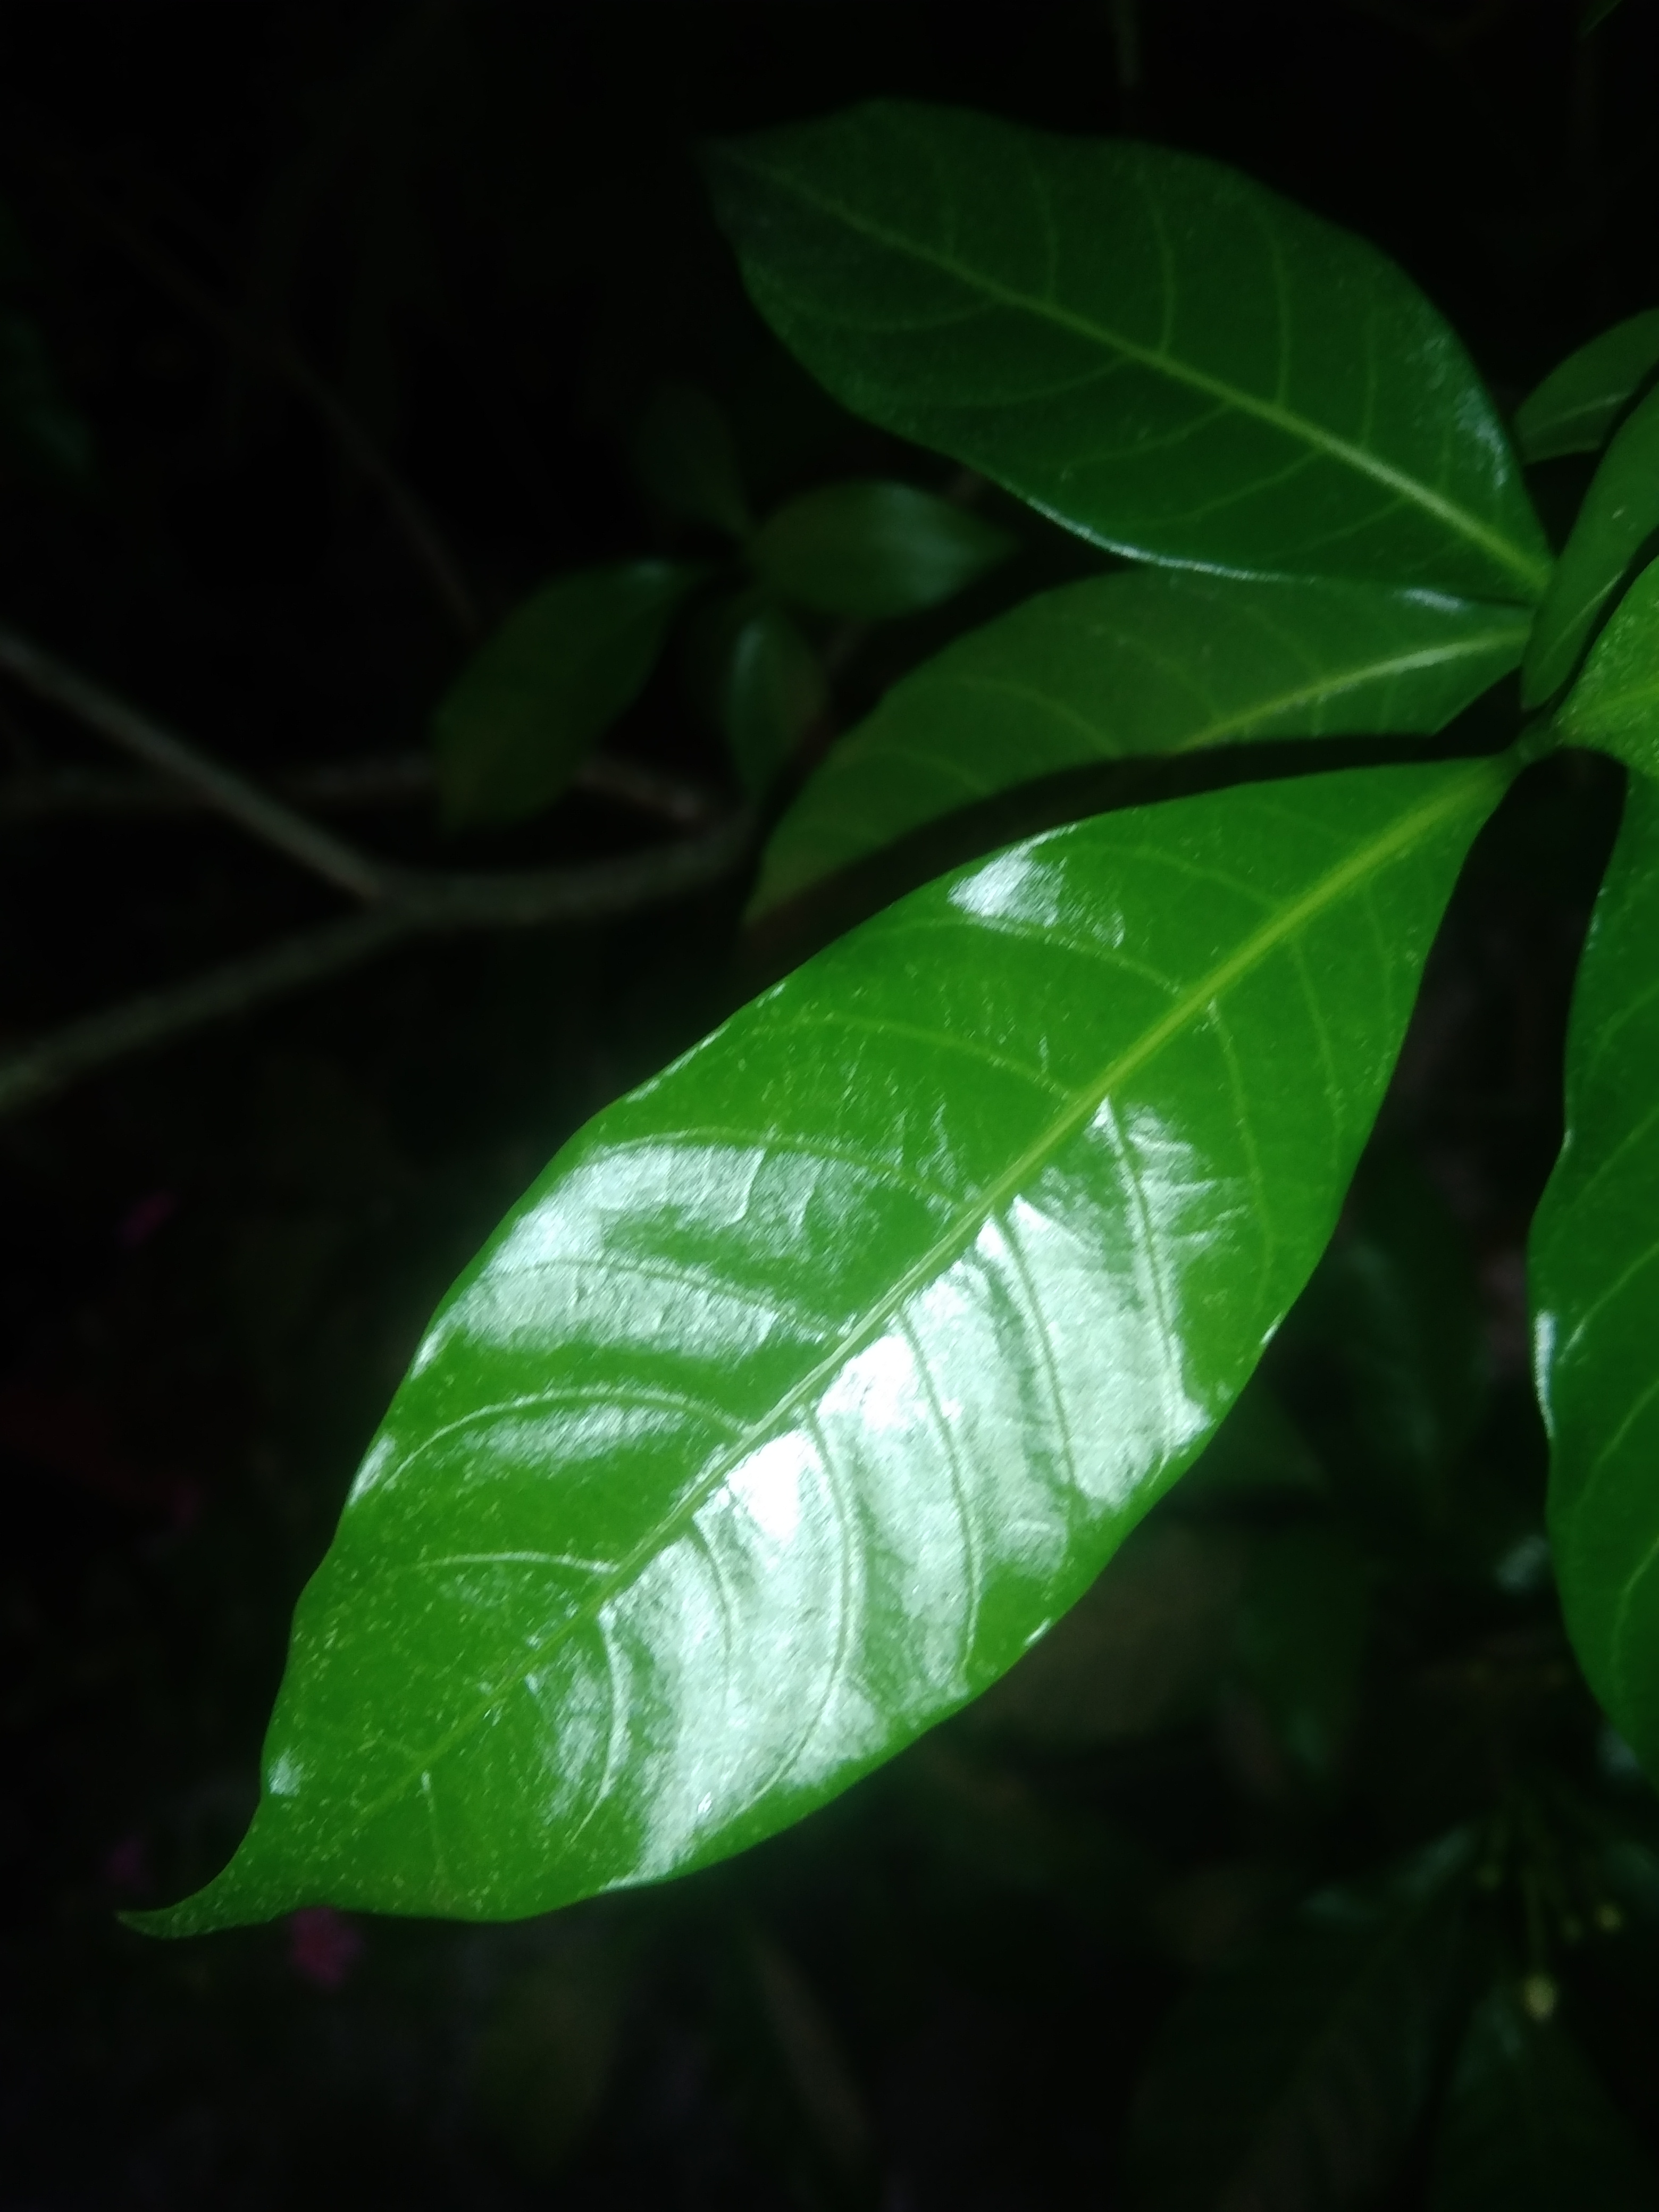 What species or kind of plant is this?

togor
